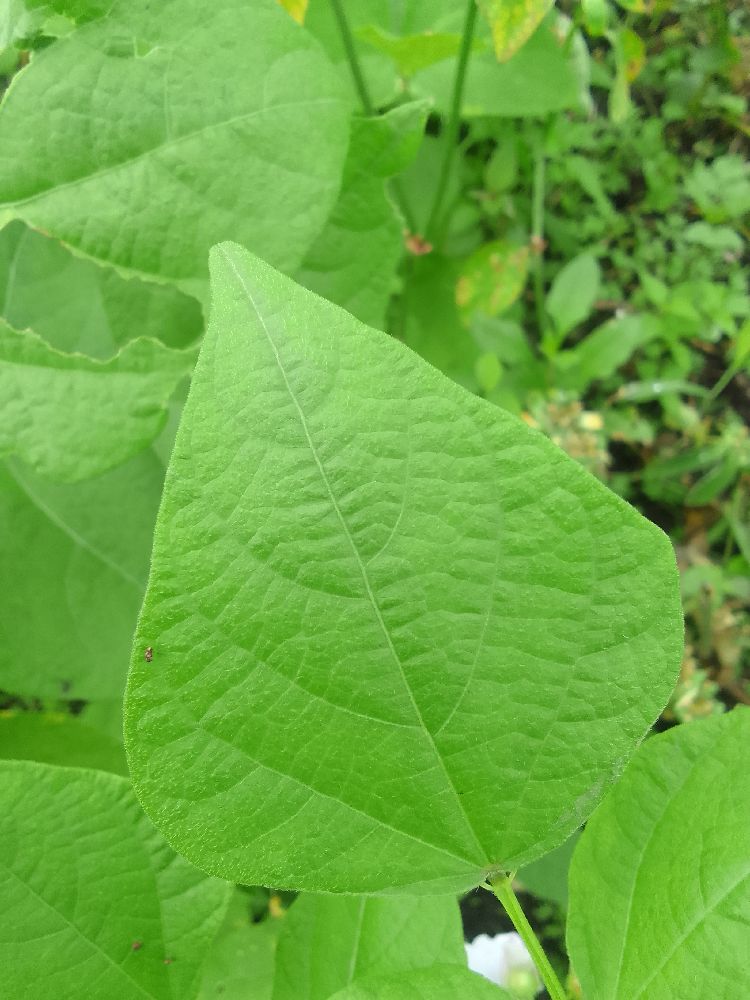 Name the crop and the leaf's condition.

common bean, healthy
